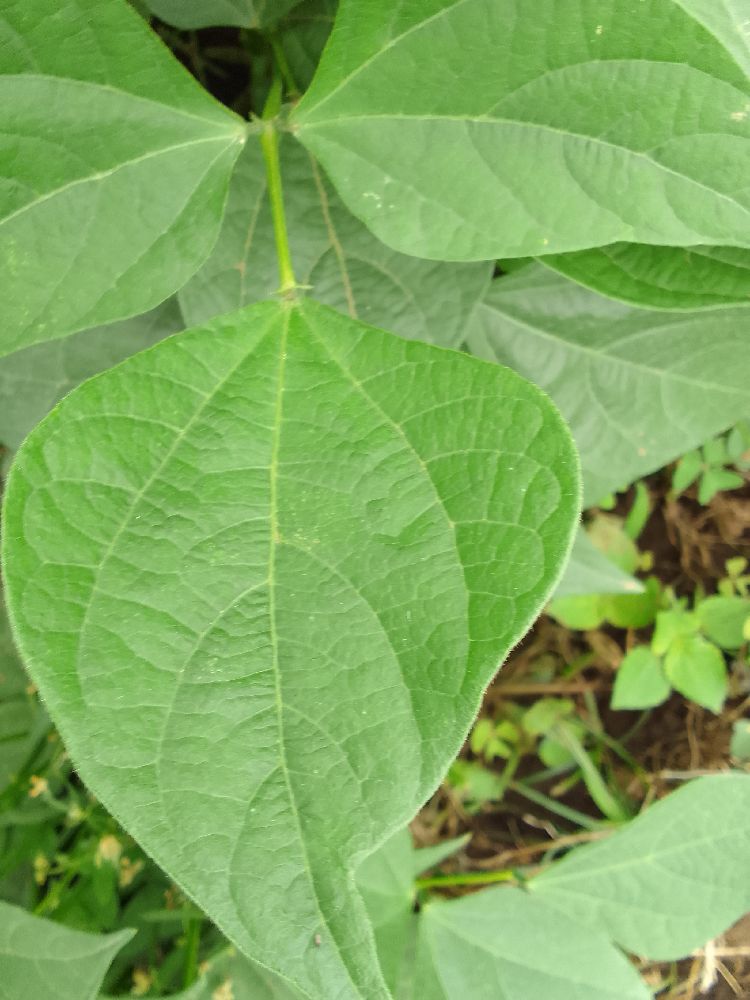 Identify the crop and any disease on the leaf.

common bean, healthy
